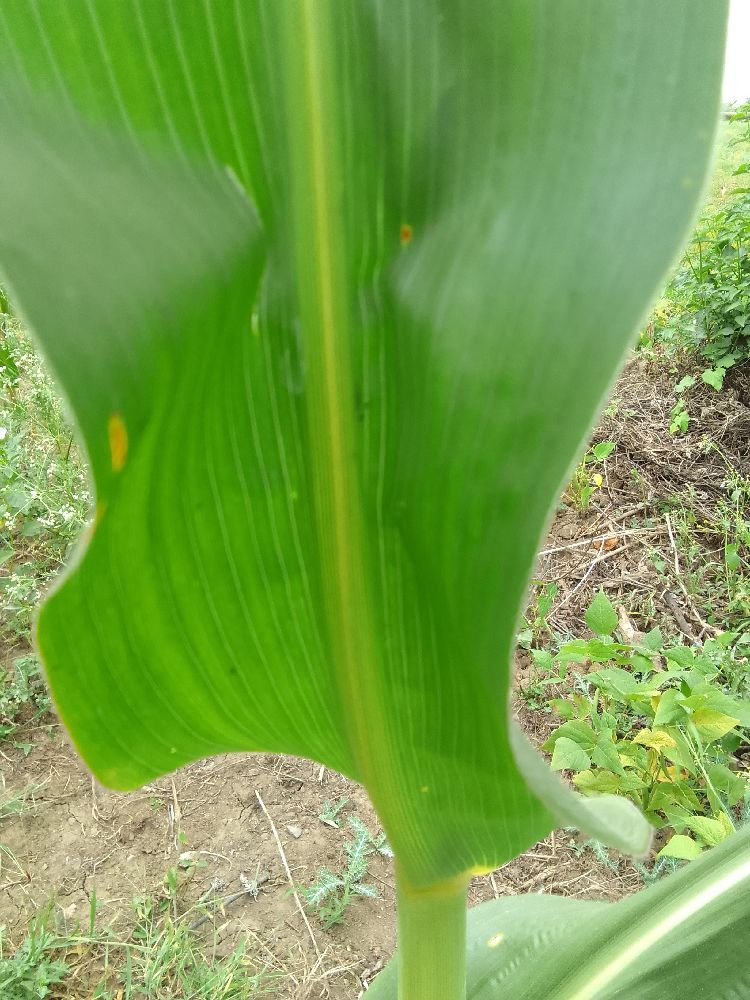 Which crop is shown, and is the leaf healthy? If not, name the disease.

maize, healthy
